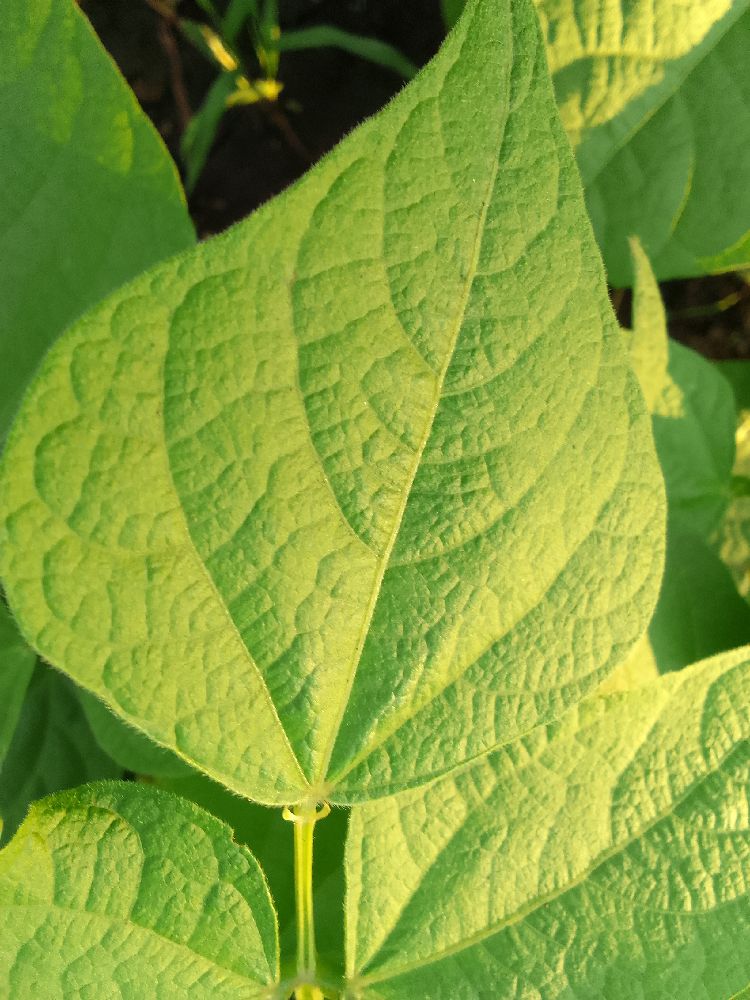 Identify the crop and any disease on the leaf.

common bean, healthy
